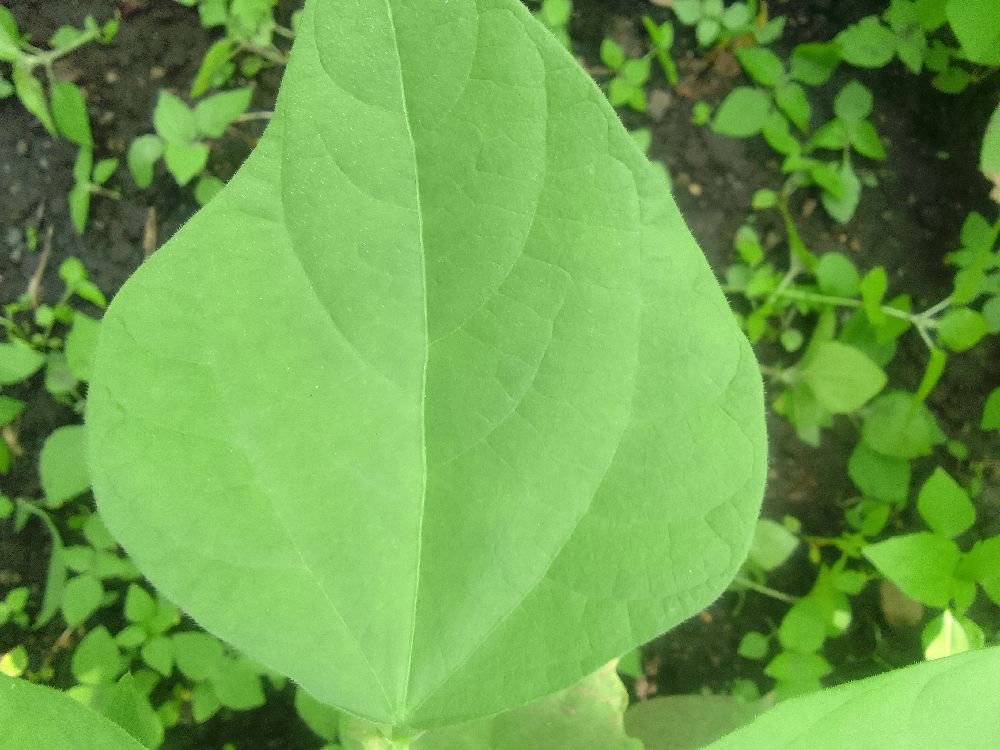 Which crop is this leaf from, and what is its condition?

common bean, healthy
